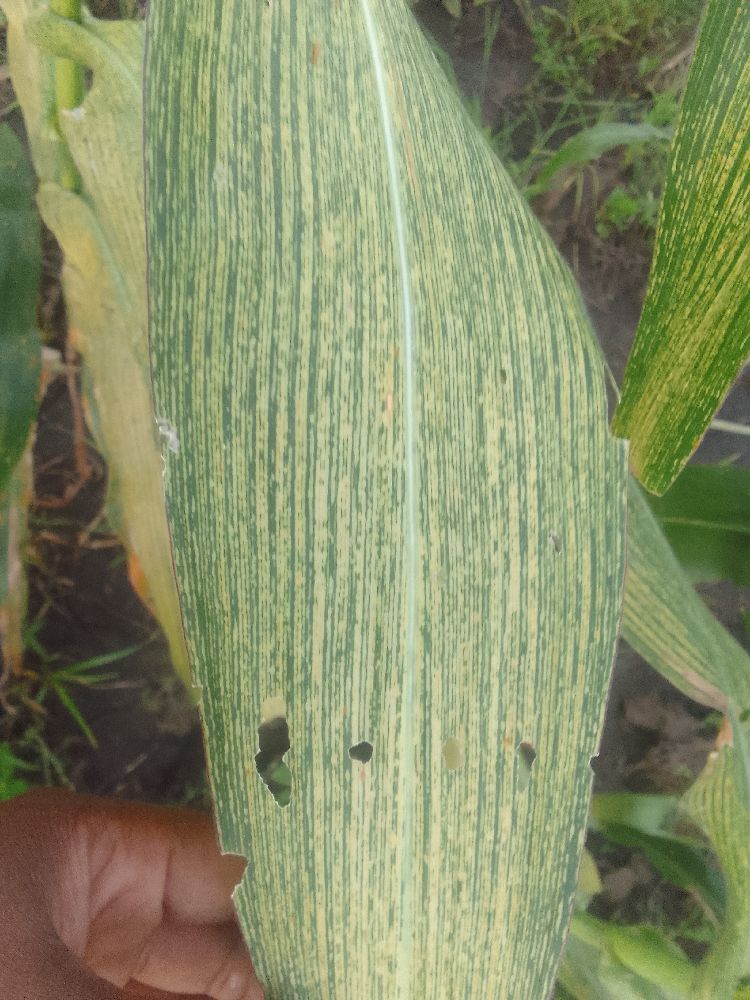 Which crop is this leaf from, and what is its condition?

maize, maize streak virus
